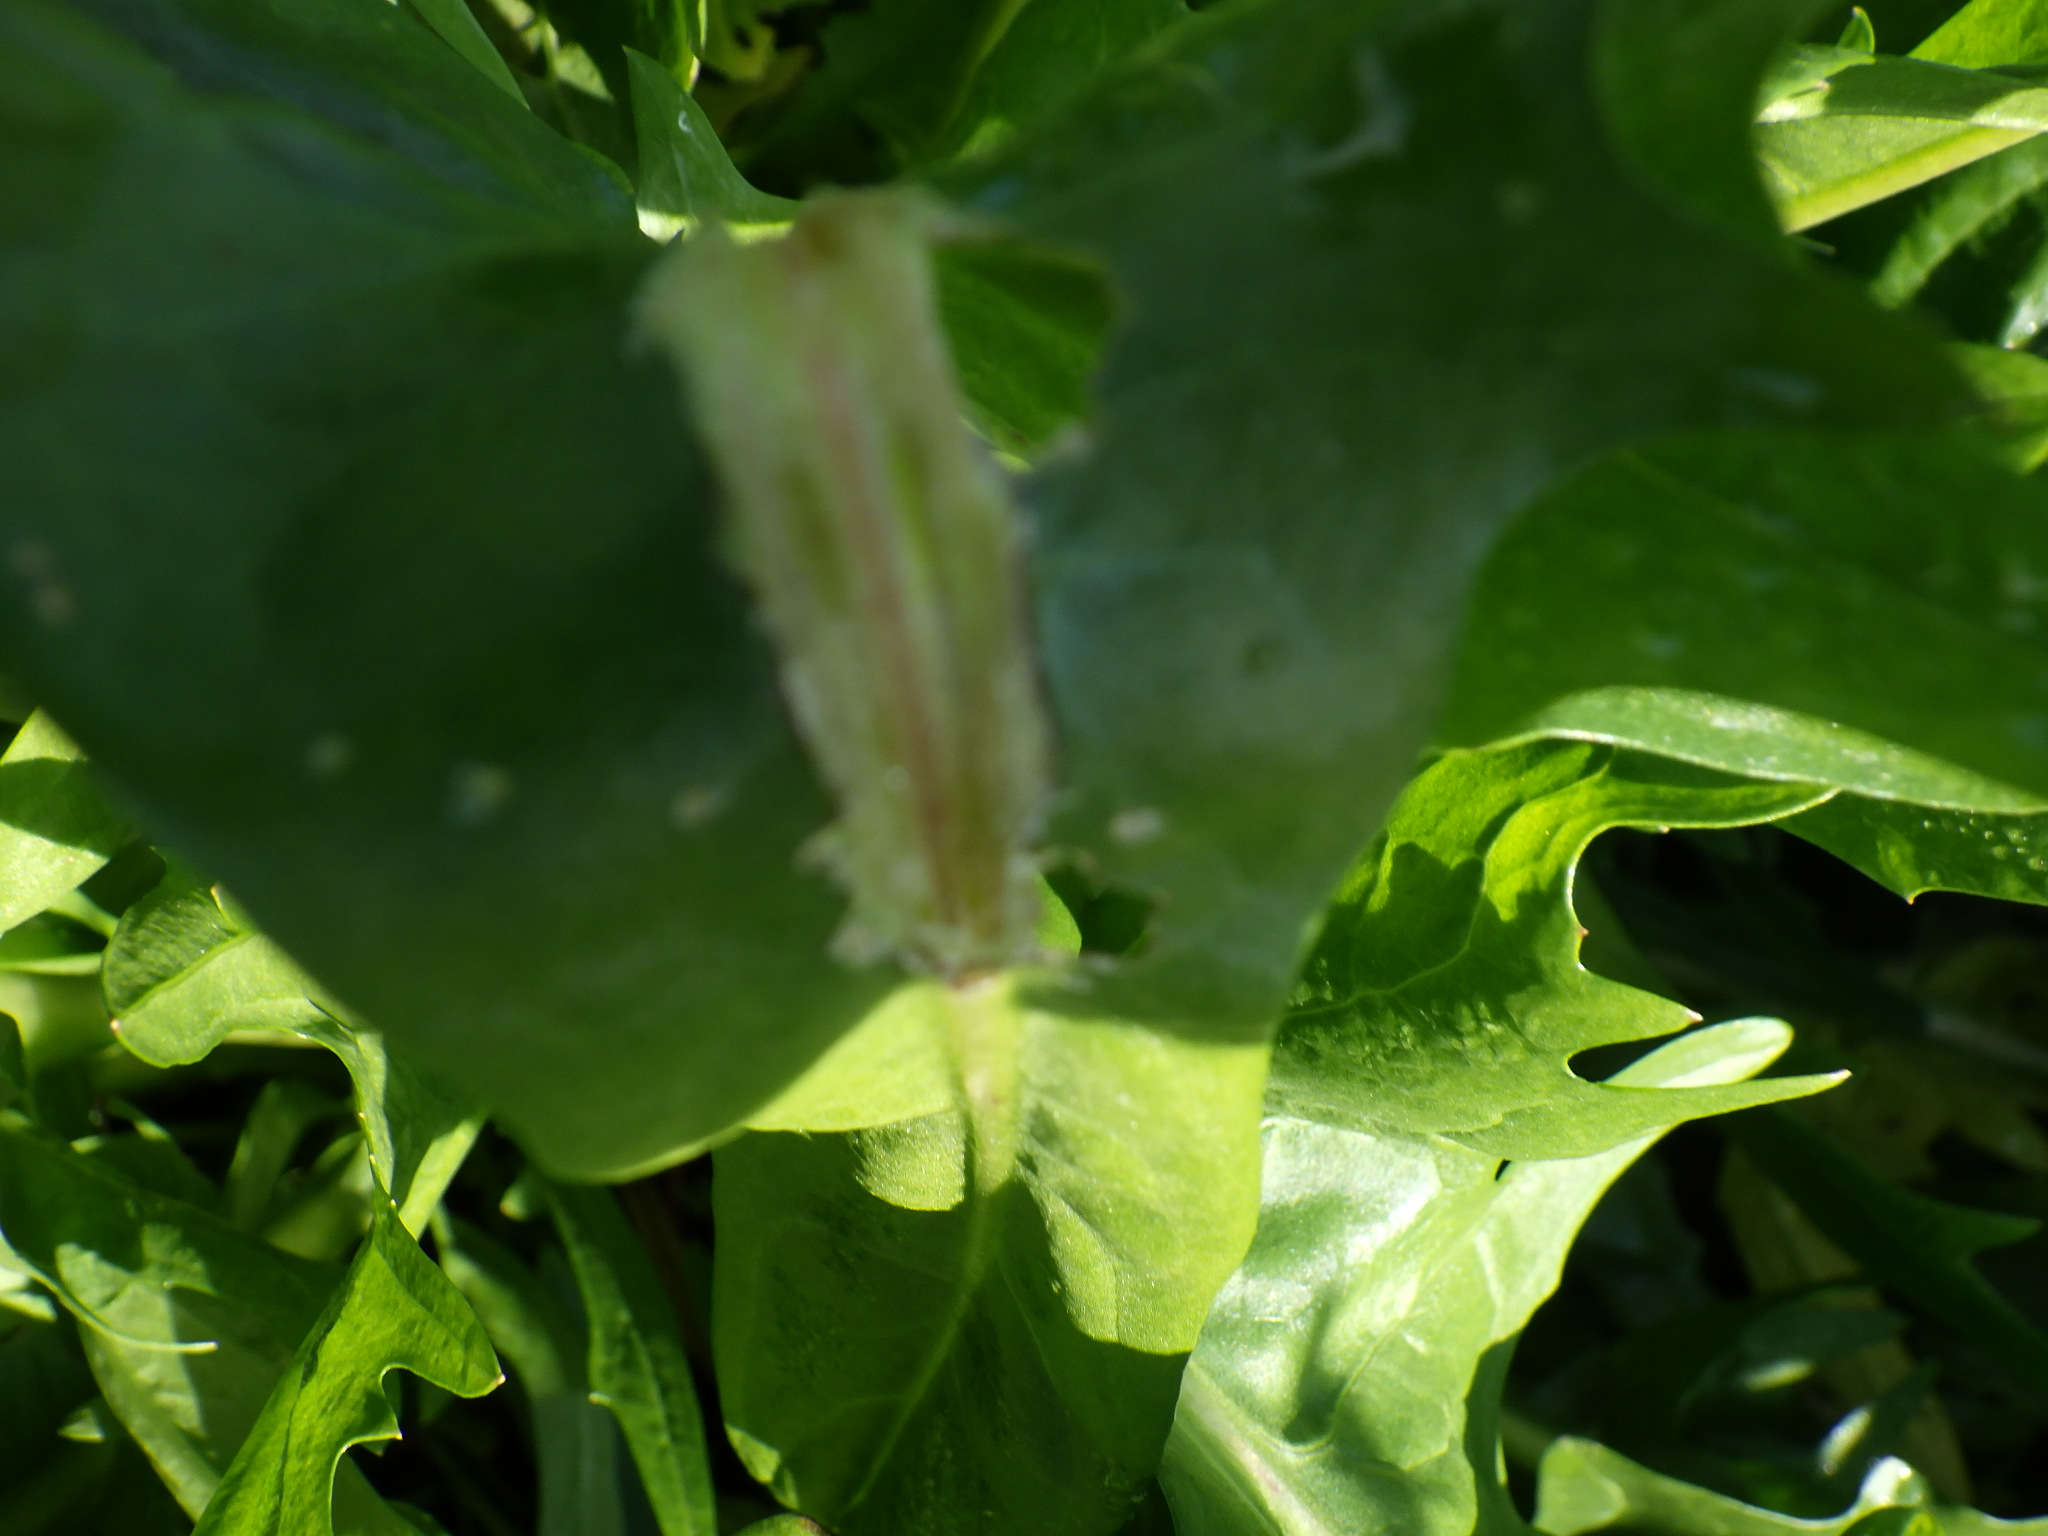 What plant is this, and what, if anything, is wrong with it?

chicory, phytophagous
